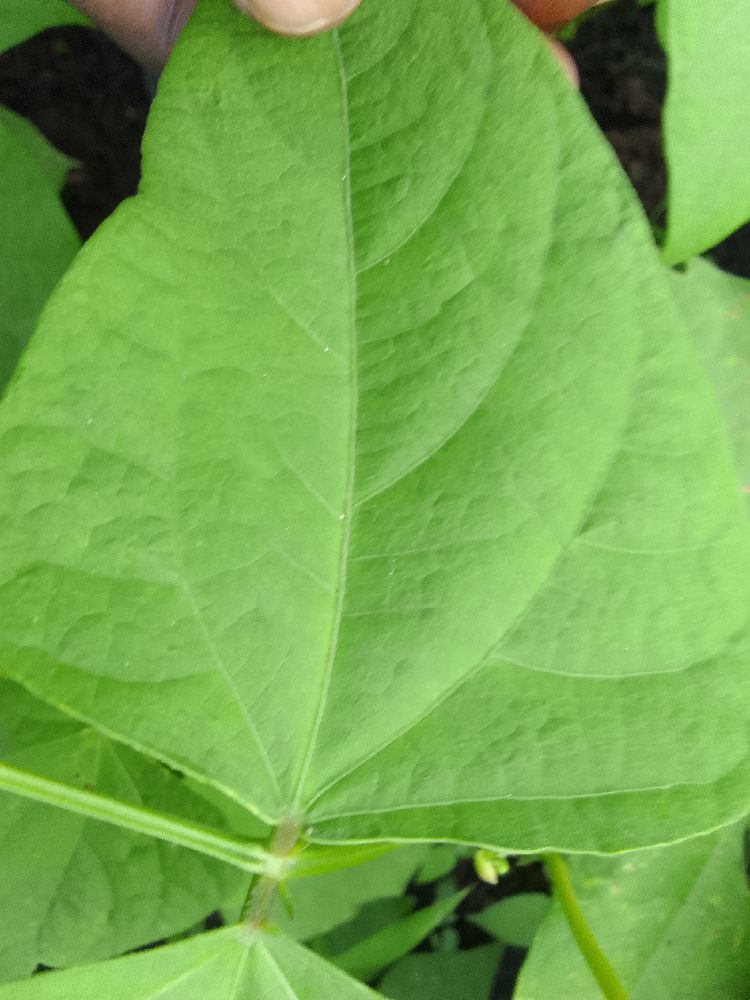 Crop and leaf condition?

common bean, healthy
